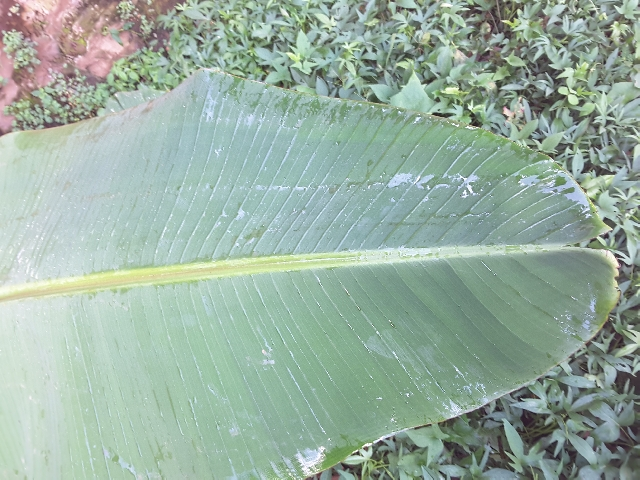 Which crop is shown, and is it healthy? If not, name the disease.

banana, healthy
